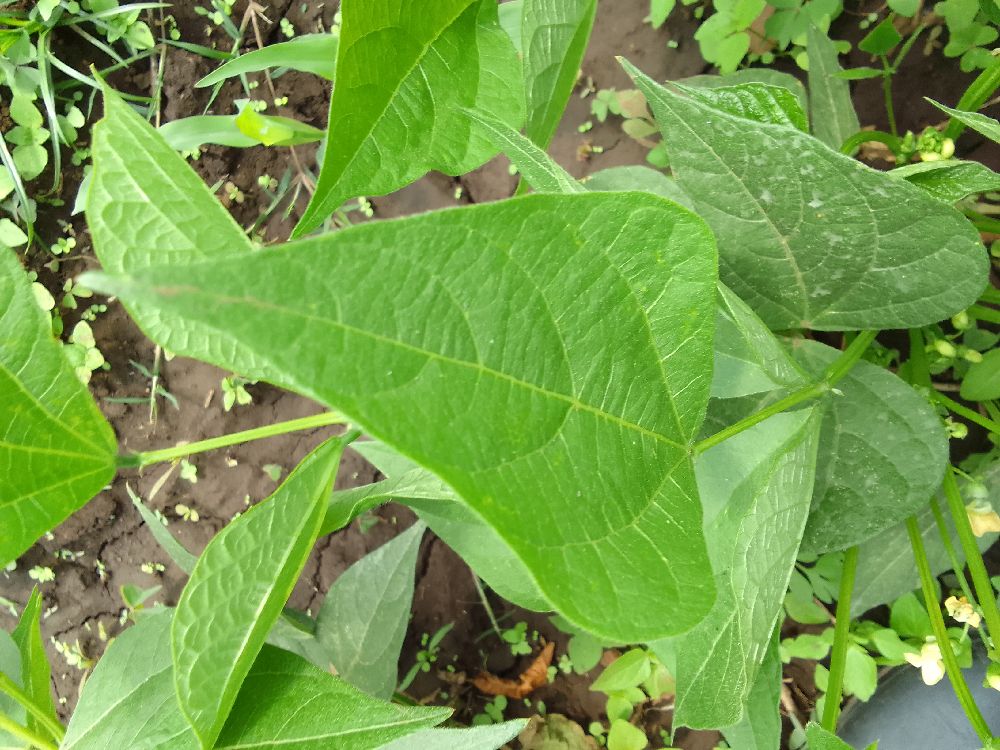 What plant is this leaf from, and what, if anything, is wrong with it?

common bean, healthy
